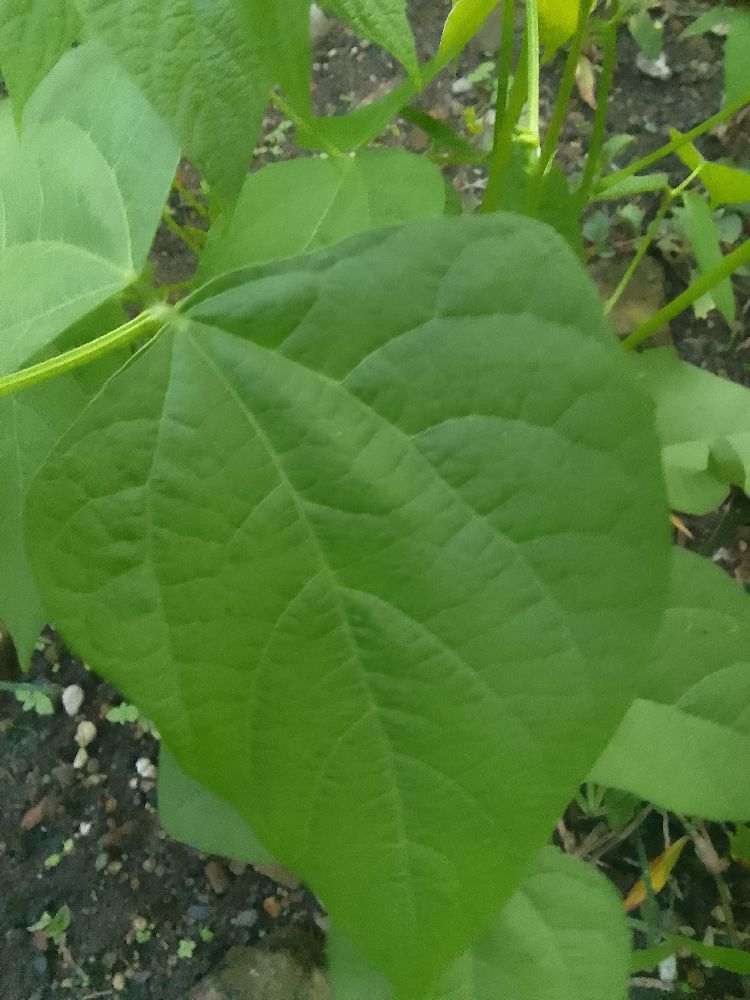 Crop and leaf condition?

common bean, healthy
